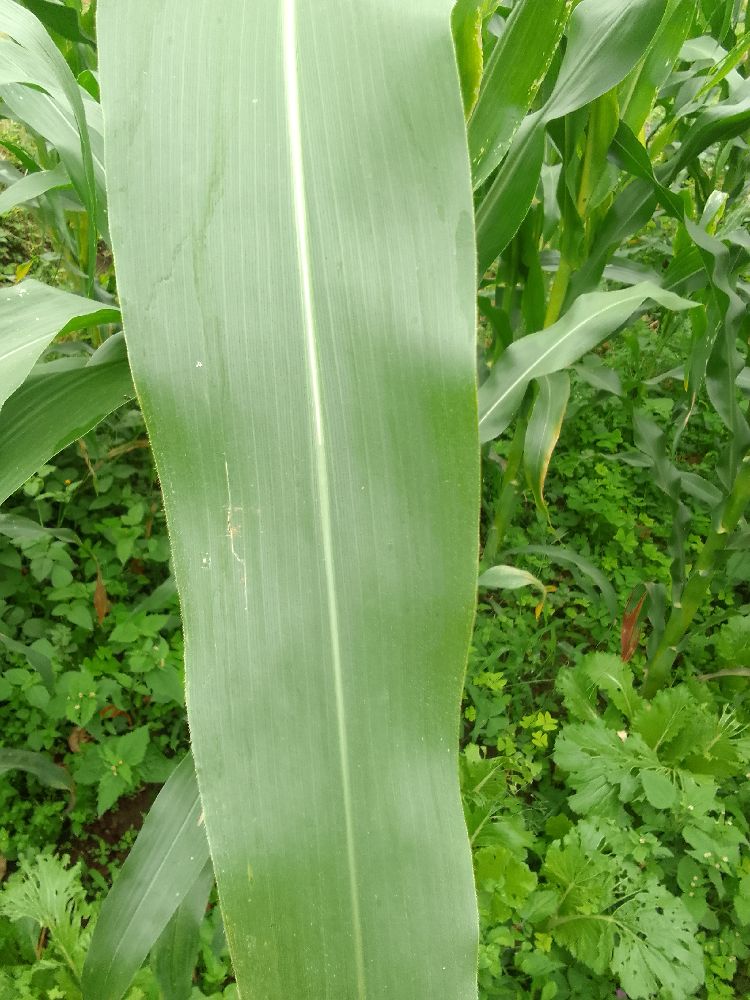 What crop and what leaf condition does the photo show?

maize, healthy
